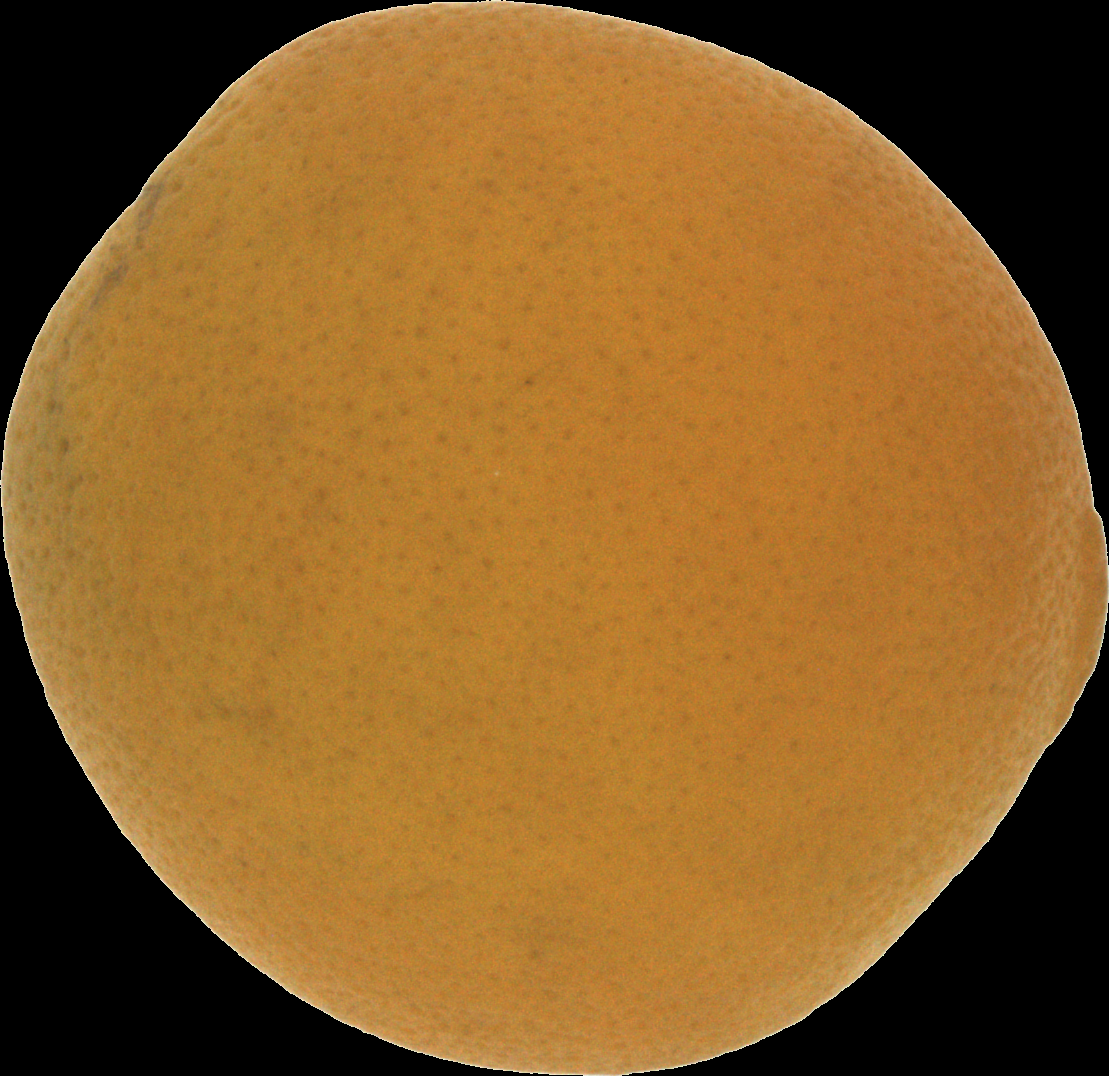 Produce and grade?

orange, bad
